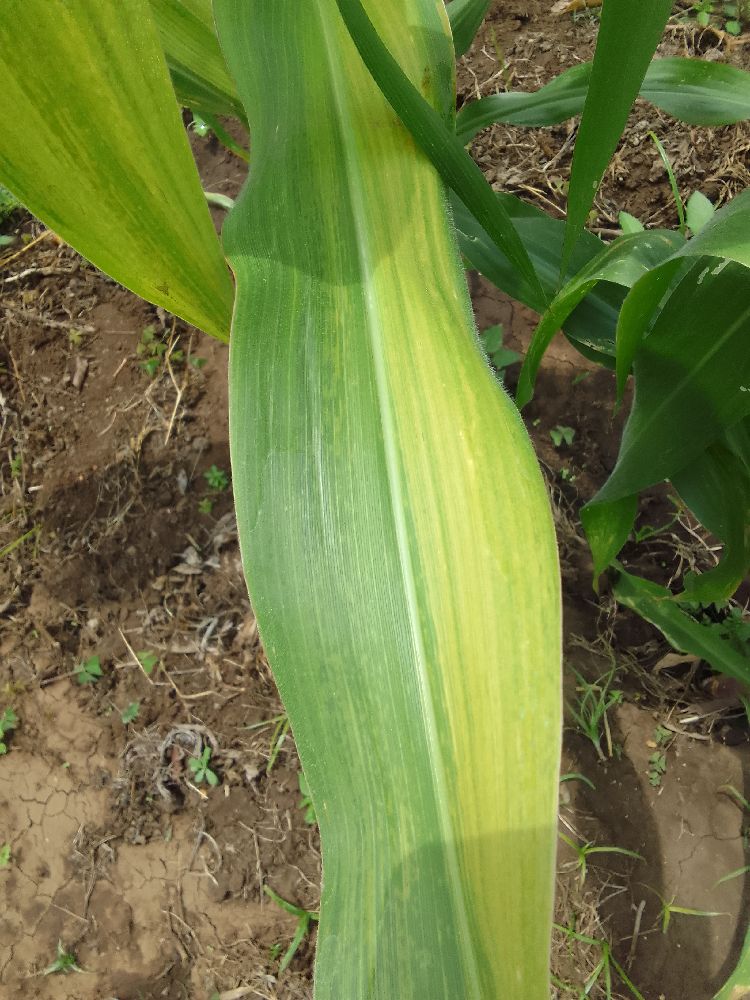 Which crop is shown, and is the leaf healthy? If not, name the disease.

maize, maize lethal necrosis
